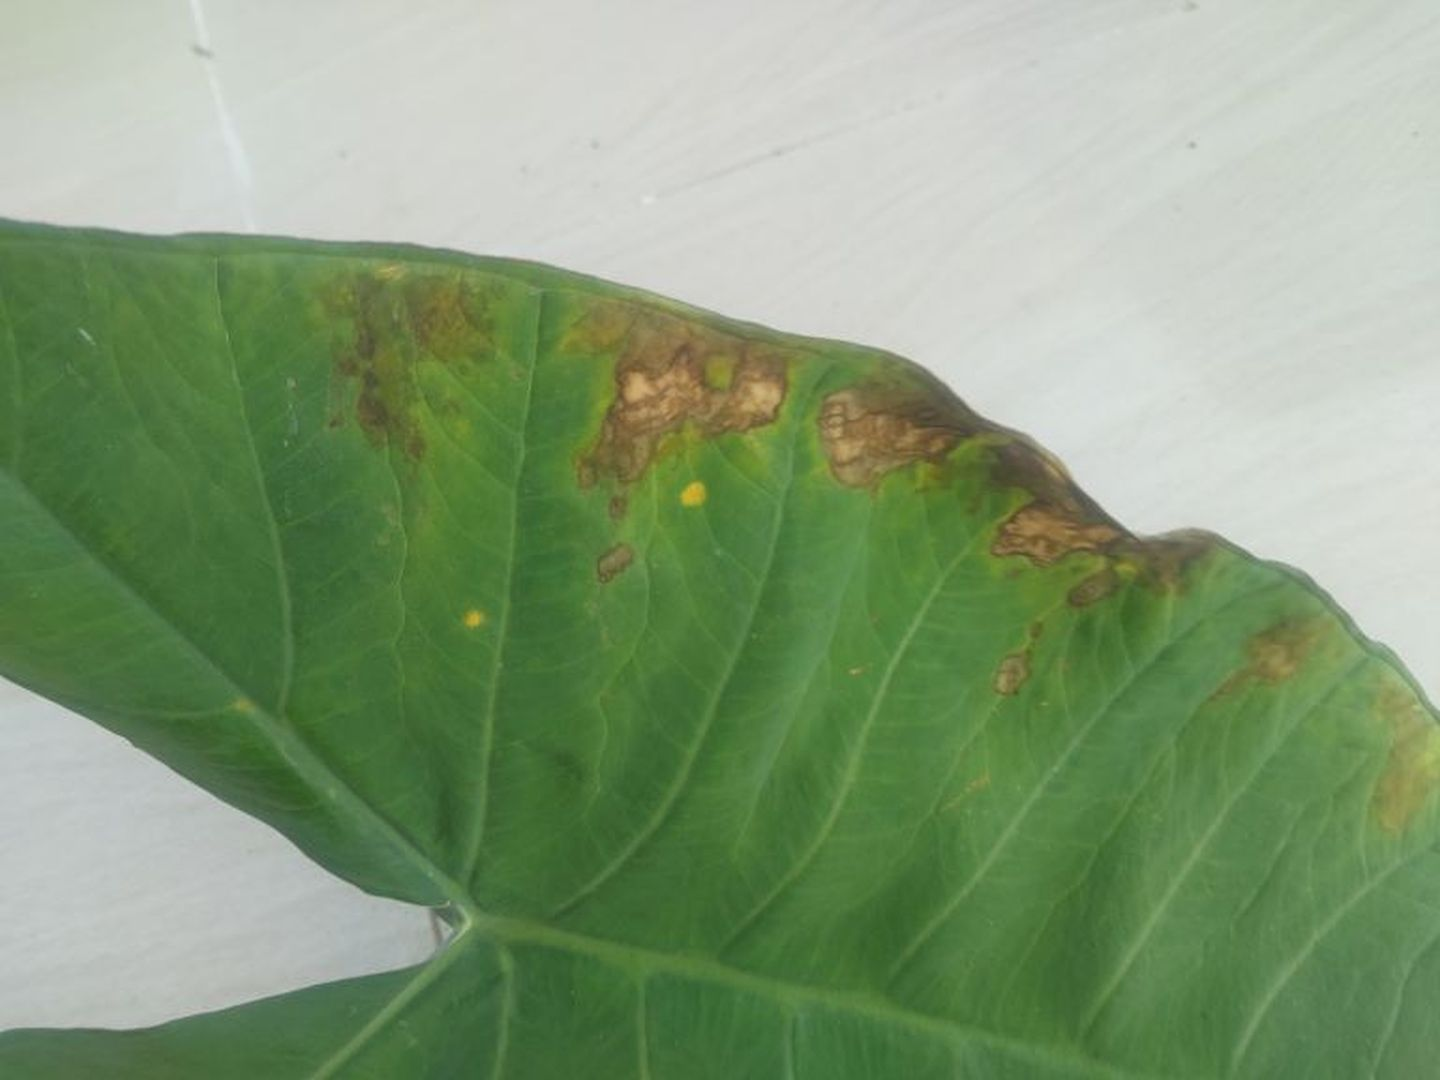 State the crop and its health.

taro, leaf blight
